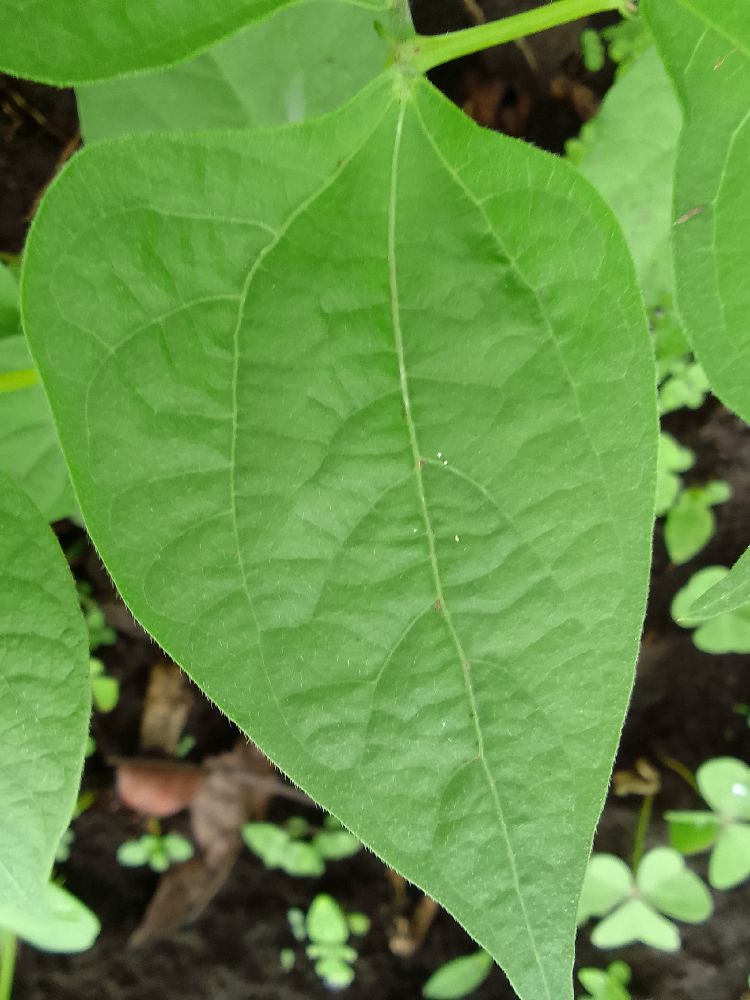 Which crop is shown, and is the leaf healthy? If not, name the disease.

common bean, healthy
